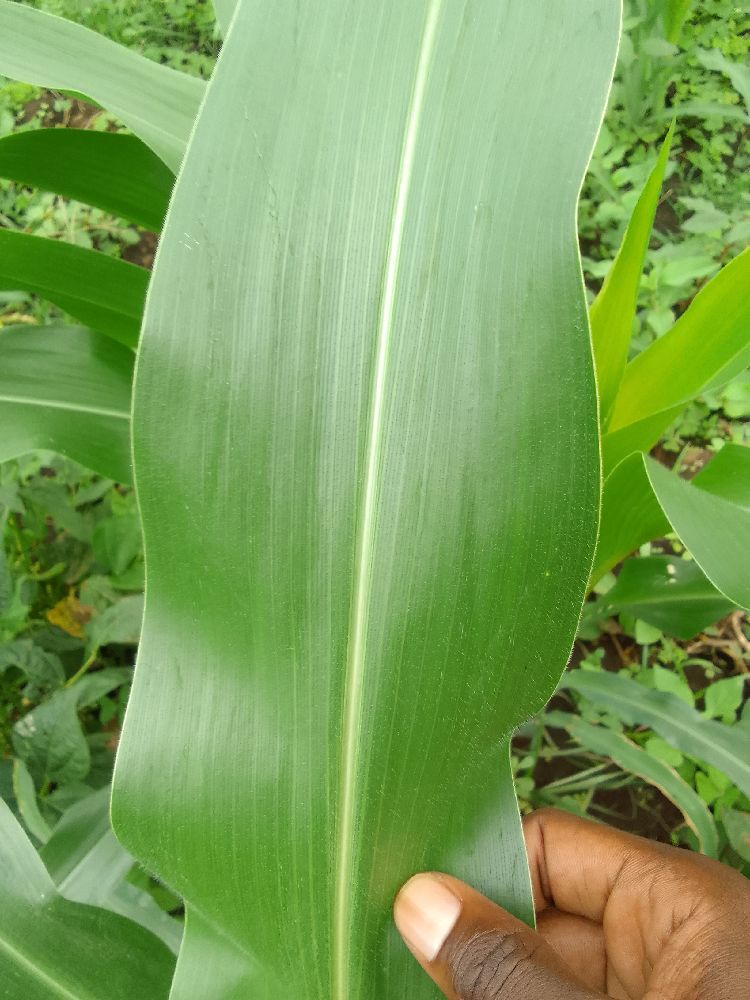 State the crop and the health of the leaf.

maize, healthy
